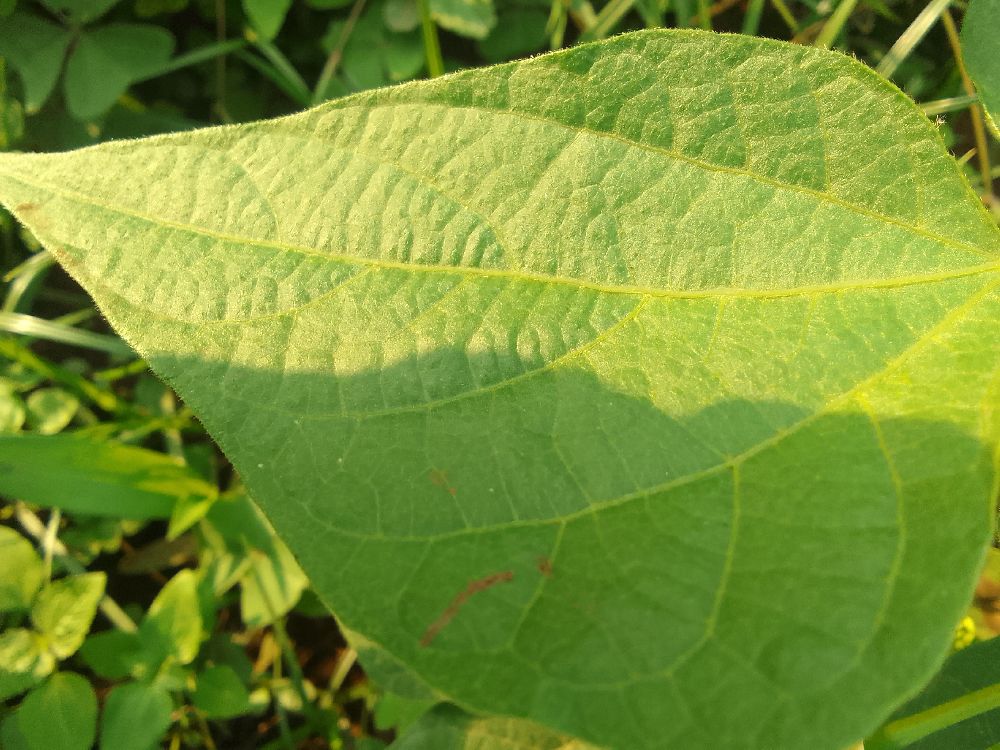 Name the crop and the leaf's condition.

common bean, healthy
